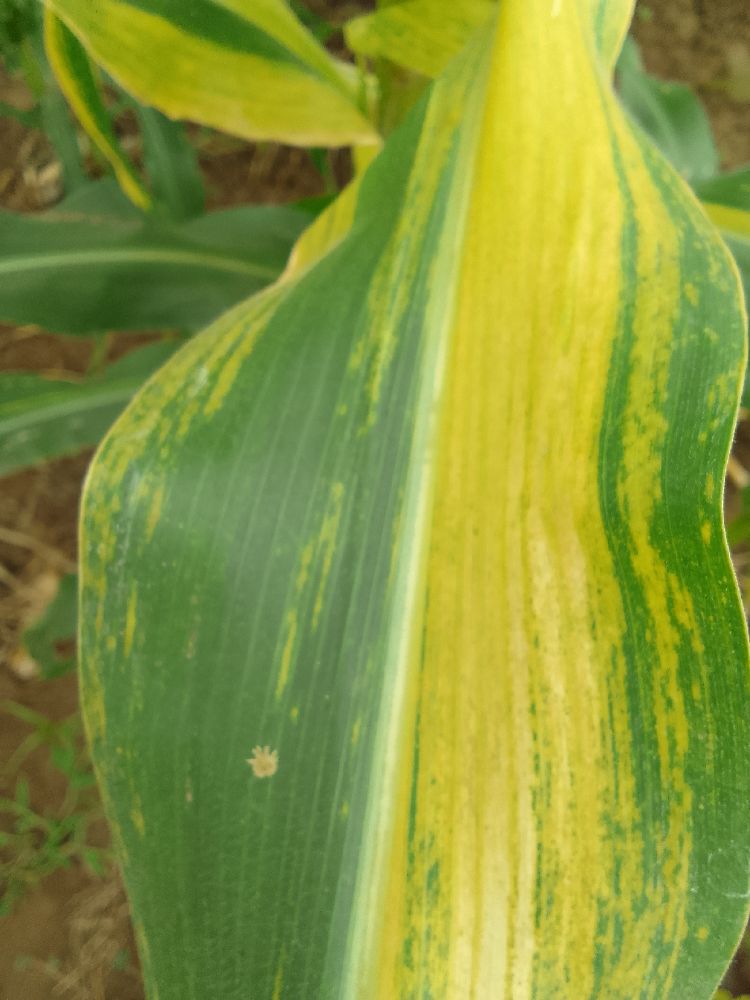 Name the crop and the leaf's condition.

maize, maize lethal necrosis
